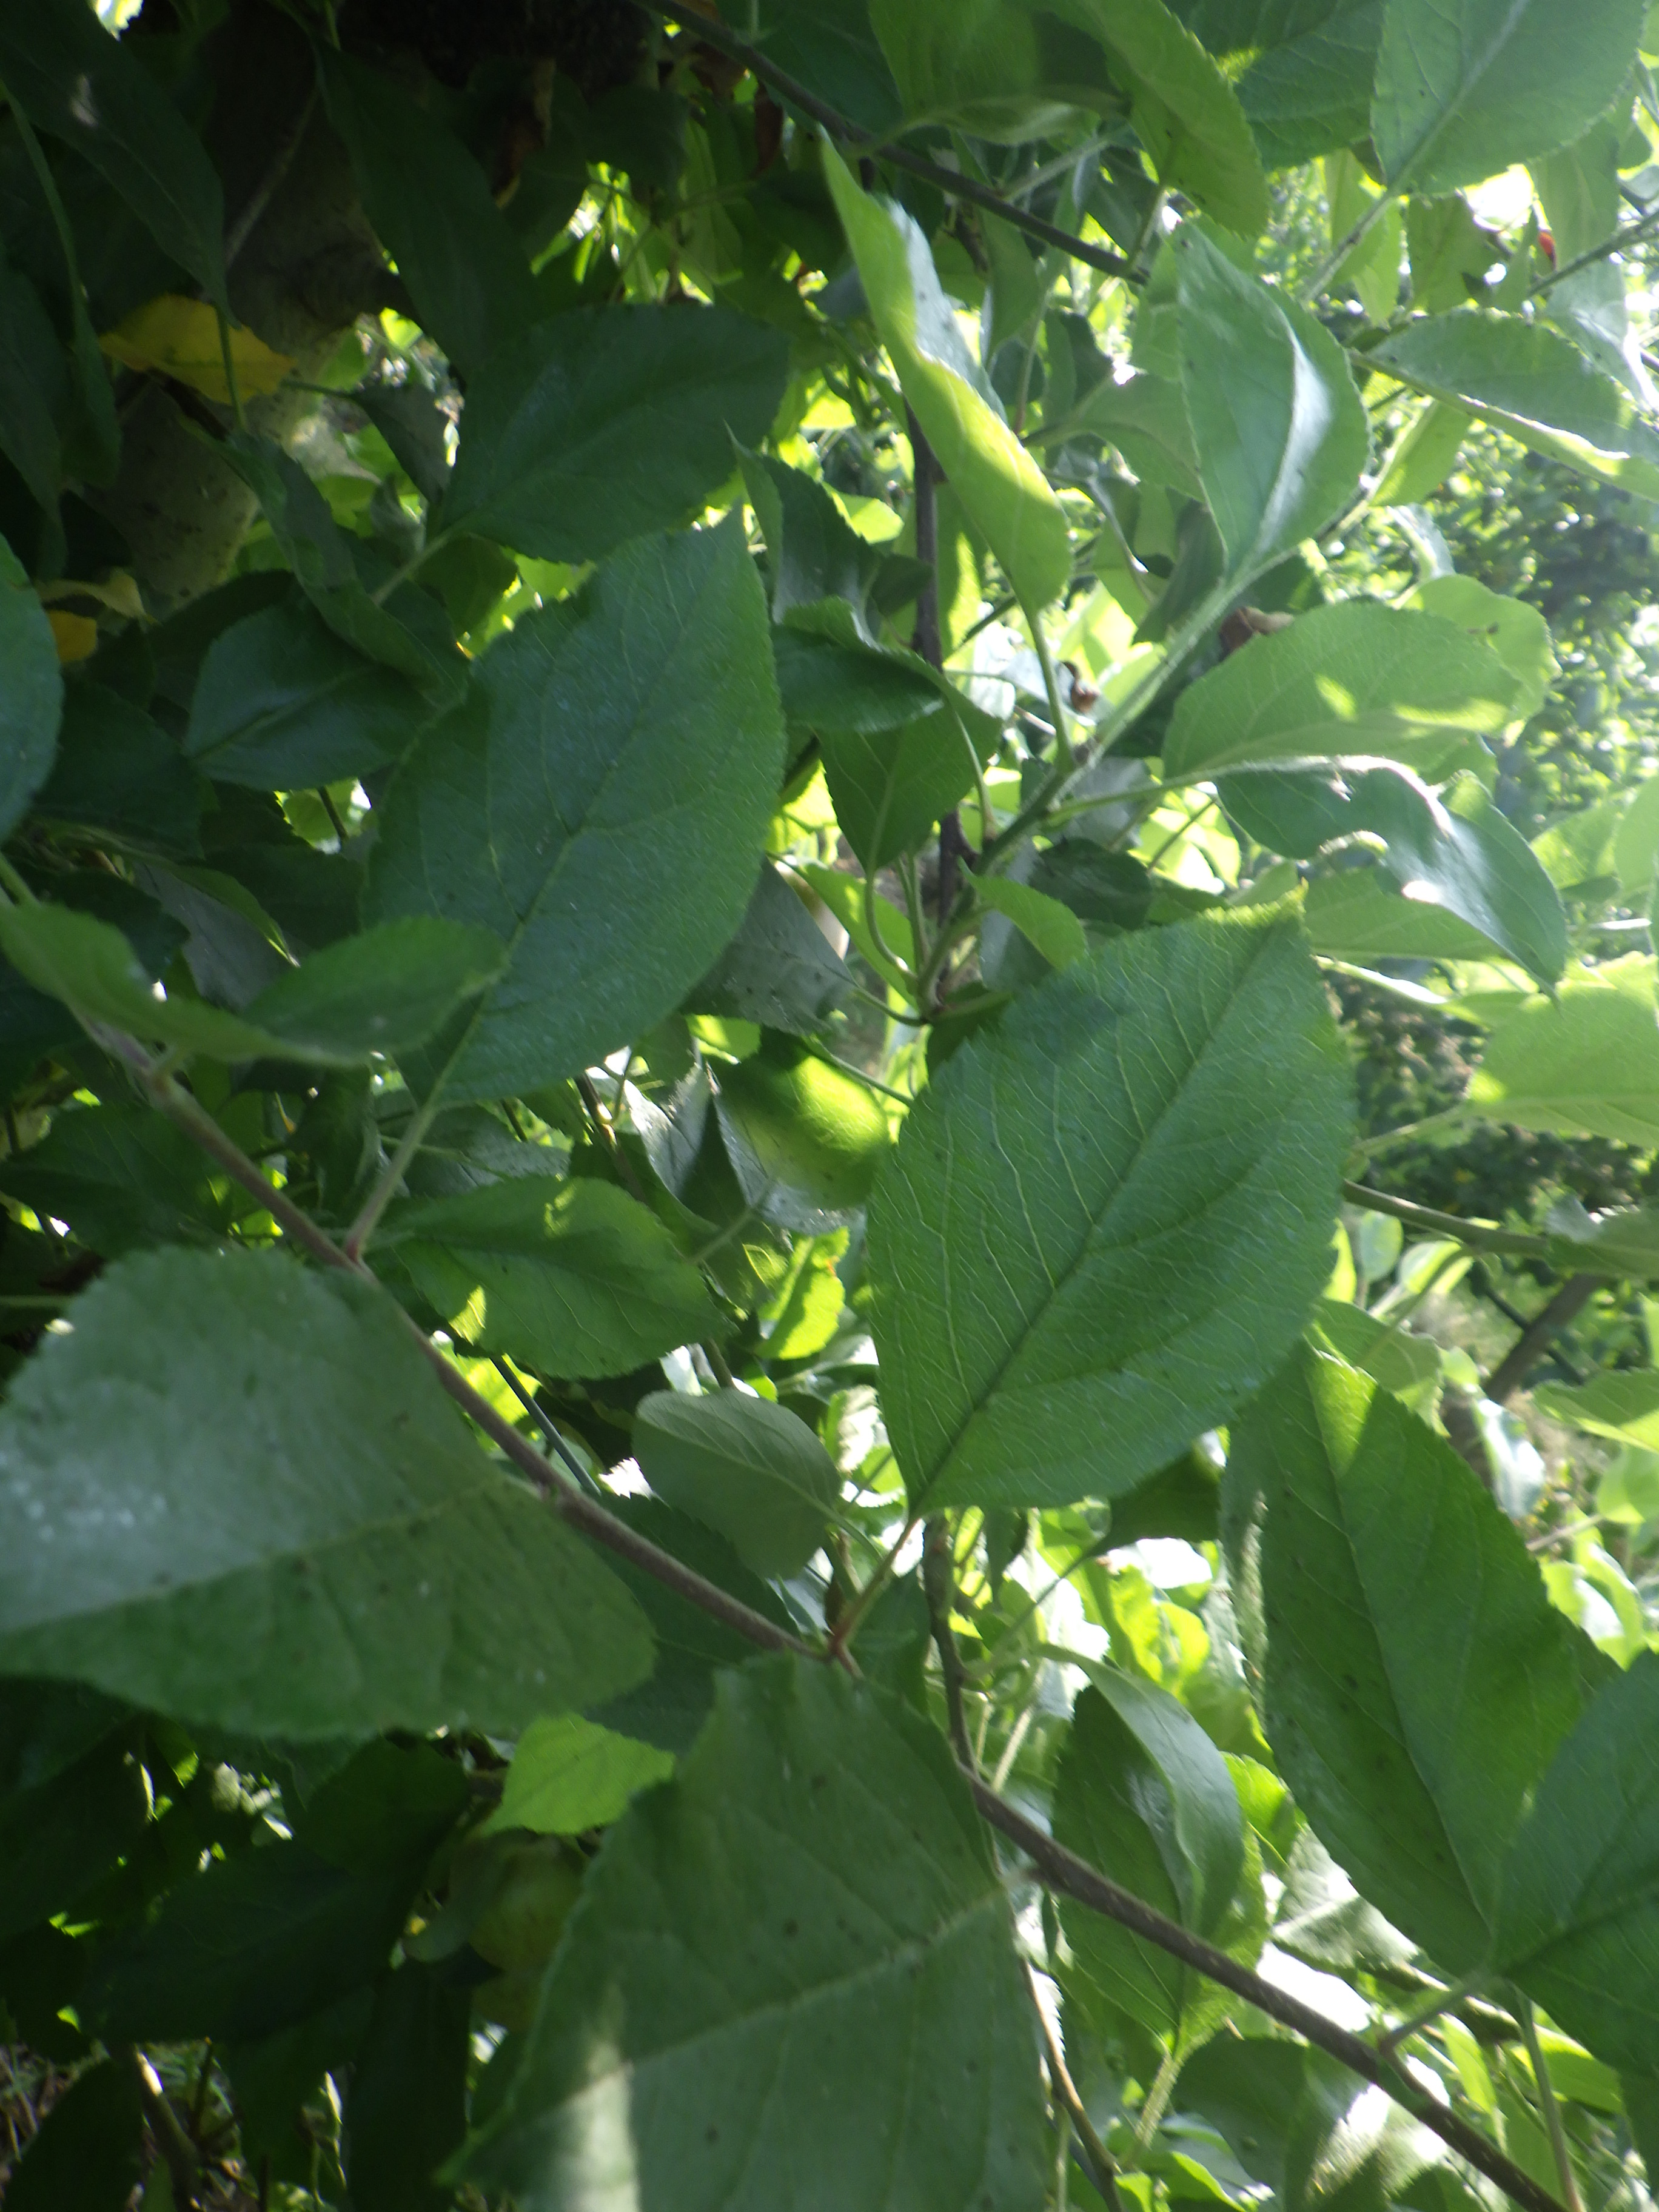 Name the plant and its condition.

apple, aphids
